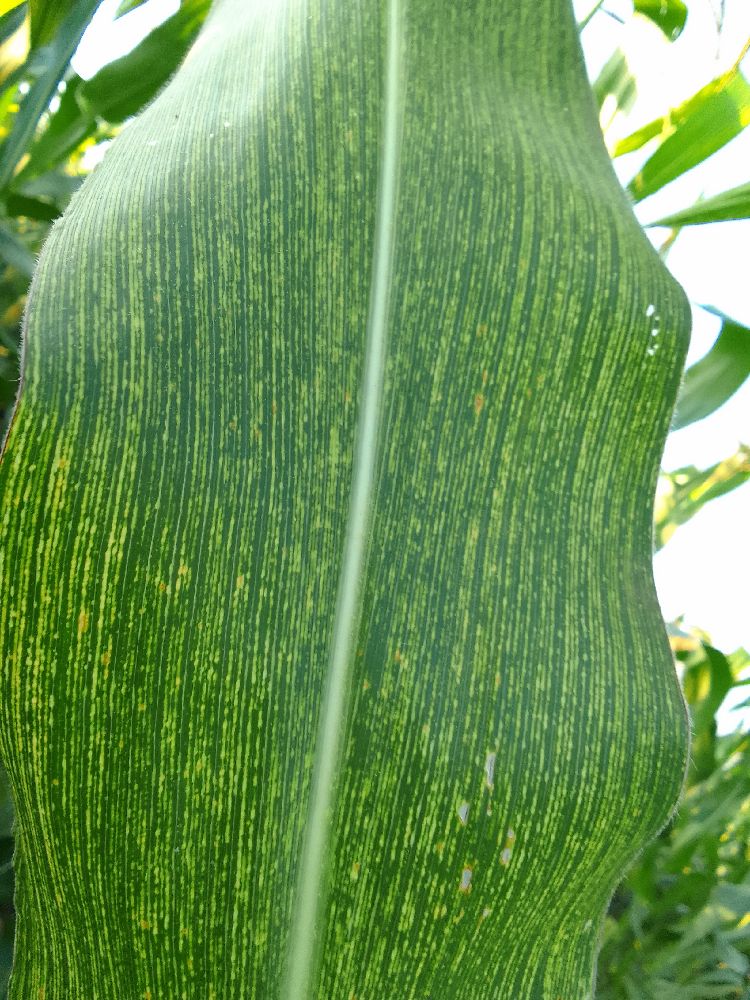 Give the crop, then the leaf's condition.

maize, maize streak virus
